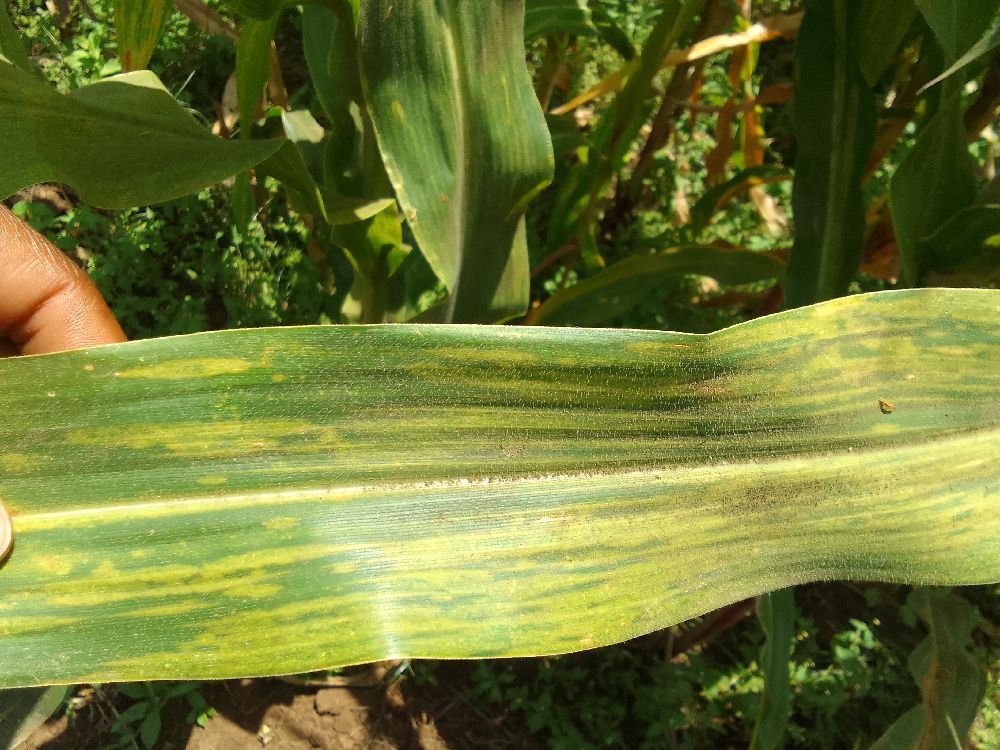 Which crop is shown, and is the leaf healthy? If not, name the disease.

maize, maize lethal necrosis
